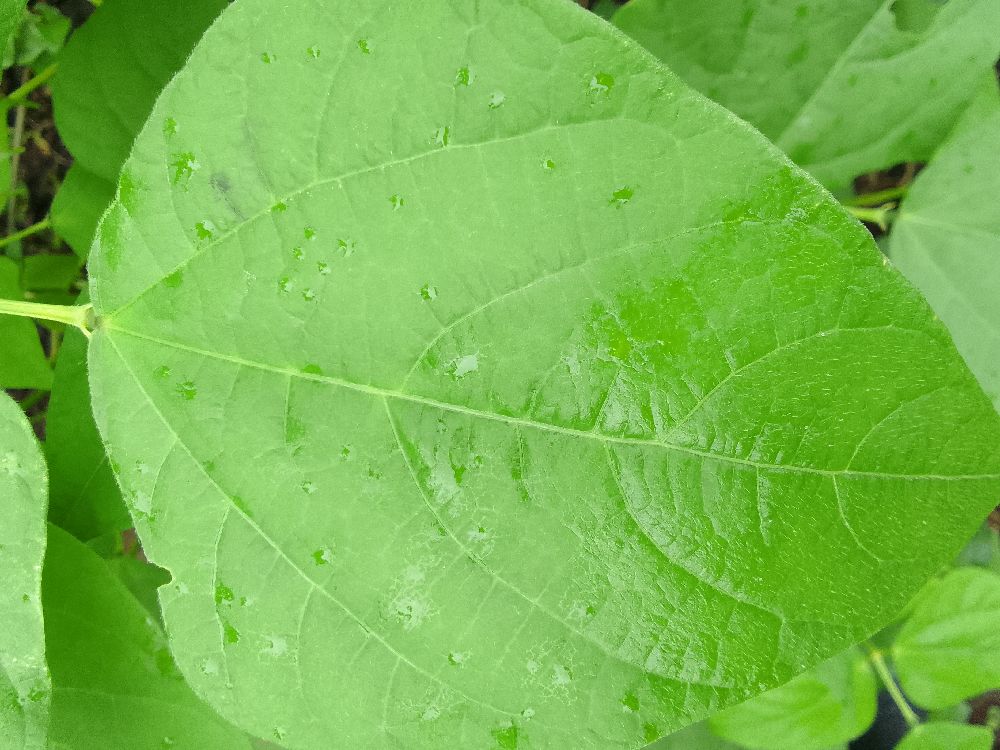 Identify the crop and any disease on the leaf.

common bean, healthy
